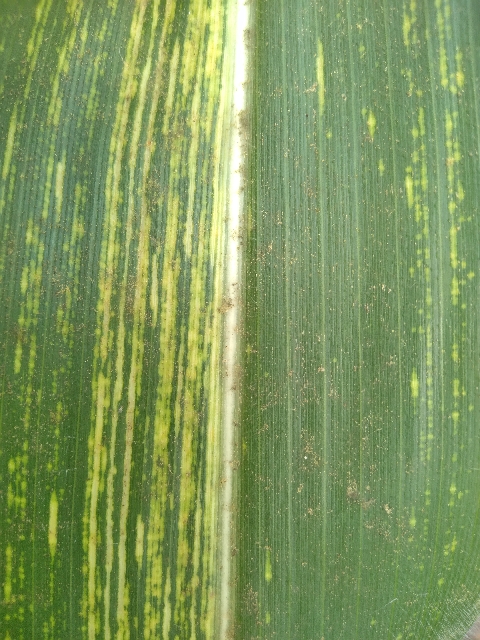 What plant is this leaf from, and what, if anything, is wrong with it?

maize, maize streak virus
